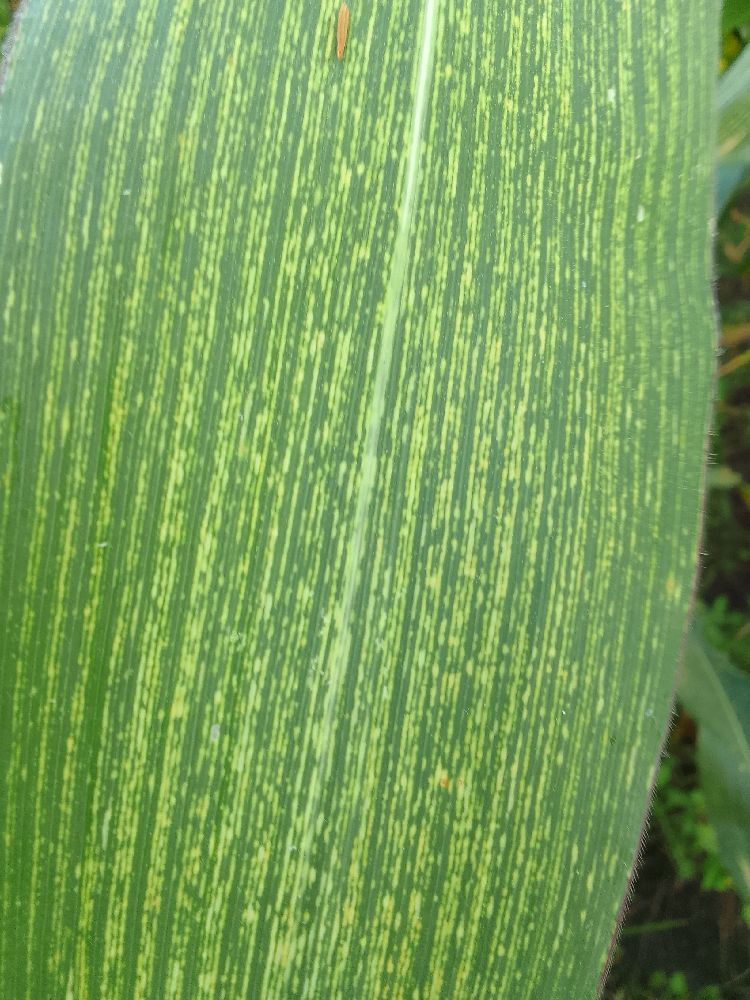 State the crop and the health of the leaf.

maize, maize streak virus
